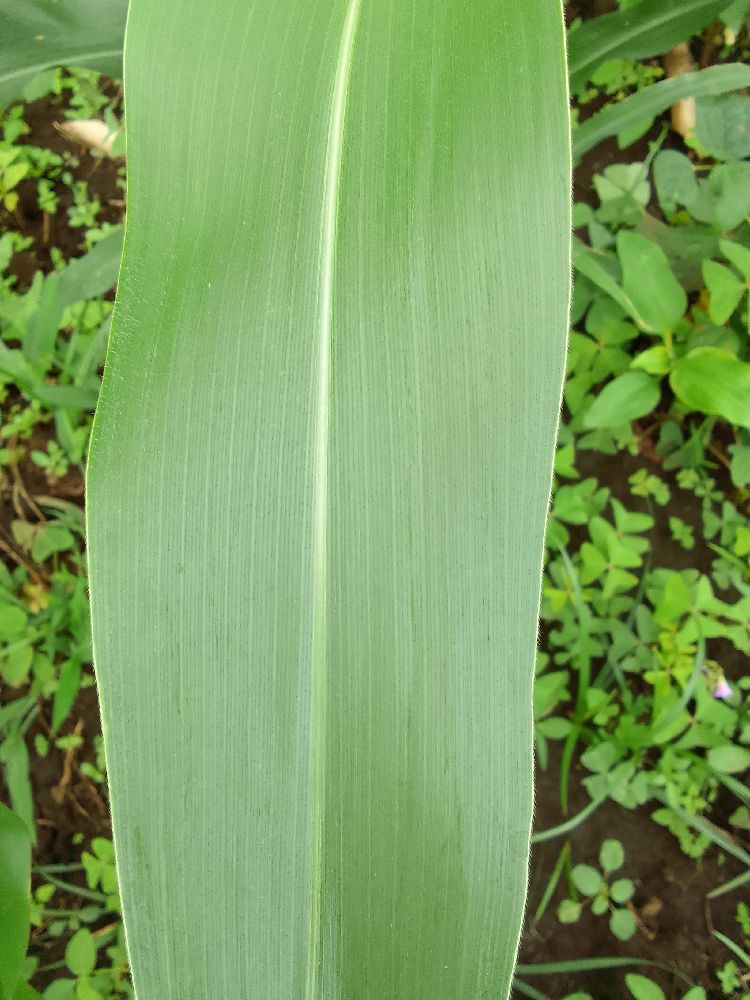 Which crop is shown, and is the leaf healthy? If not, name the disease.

maize, healthy
